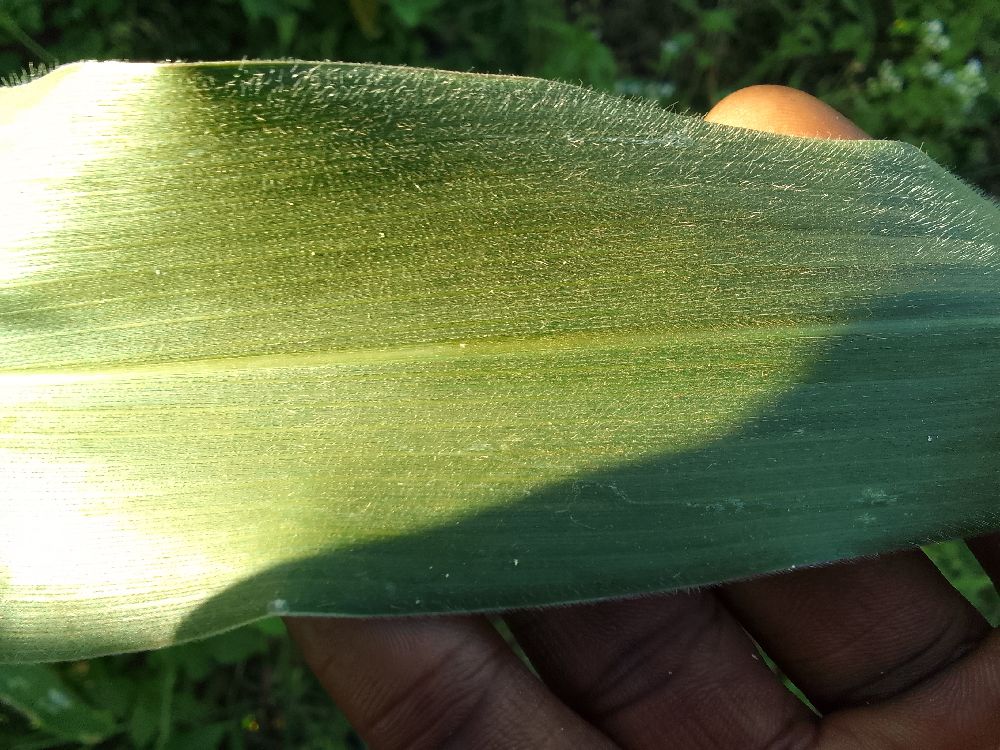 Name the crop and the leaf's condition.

maize, healthy
